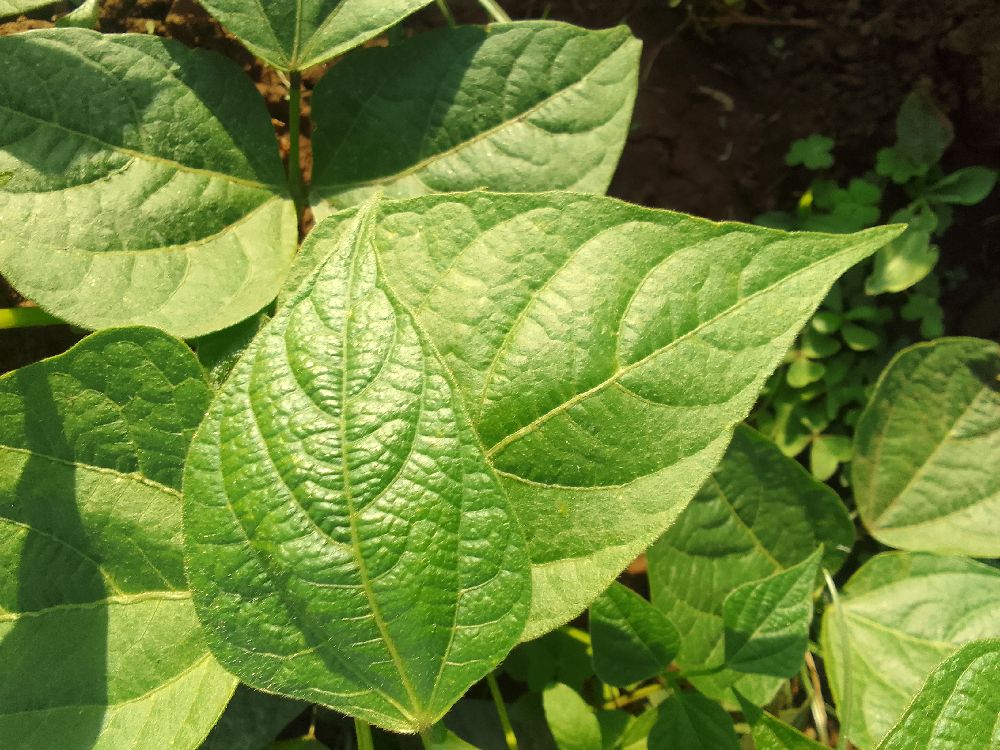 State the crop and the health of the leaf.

common bean, healthy
